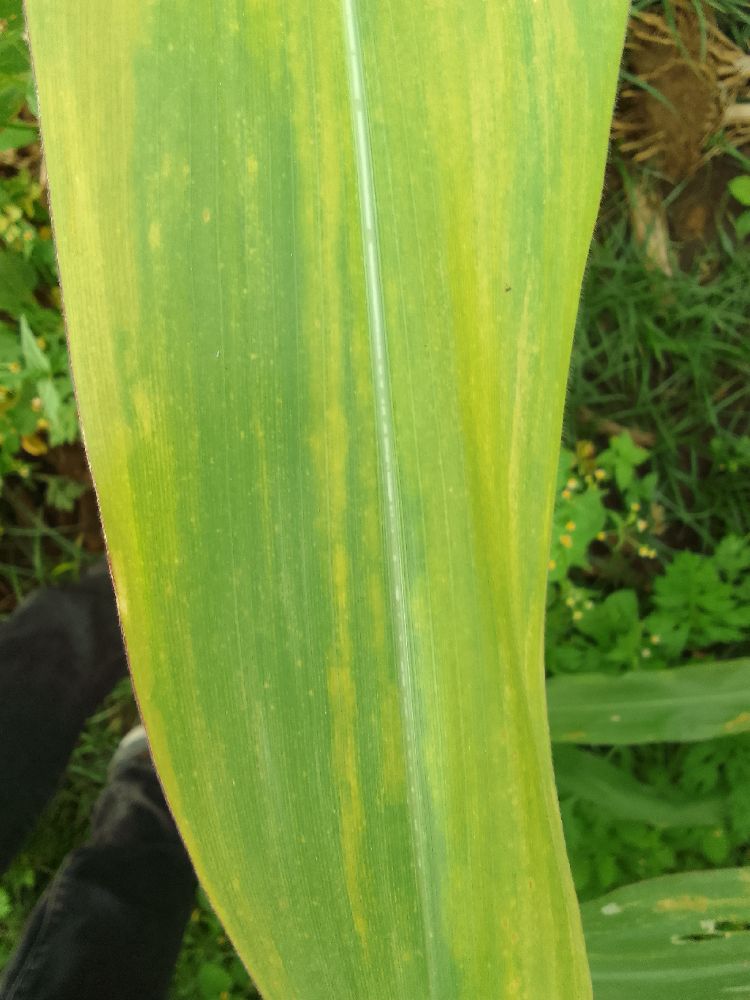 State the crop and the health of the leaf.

maize, maize lethal necrosis
